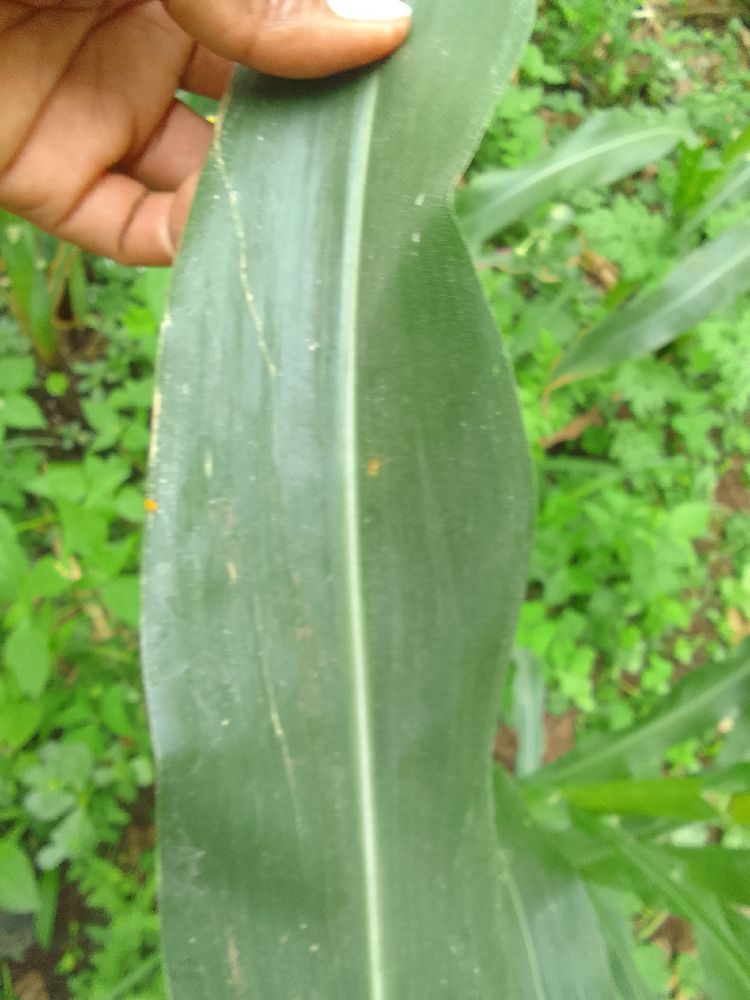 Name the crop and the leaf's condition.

maize, healthy
